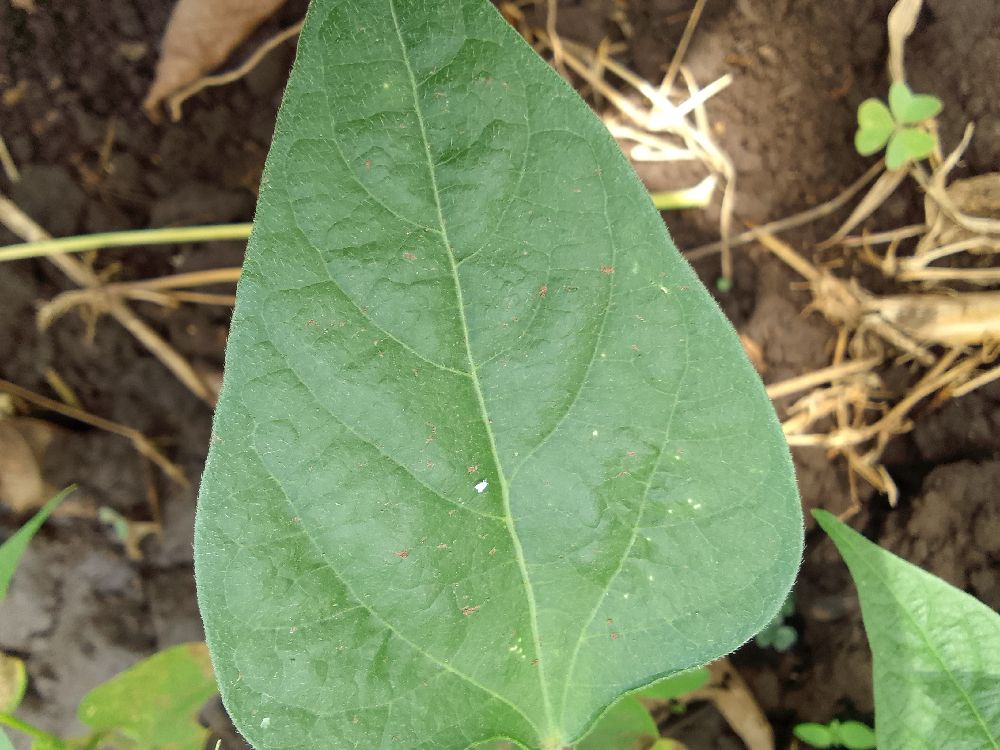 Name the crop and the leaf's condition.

common bean, healthy
